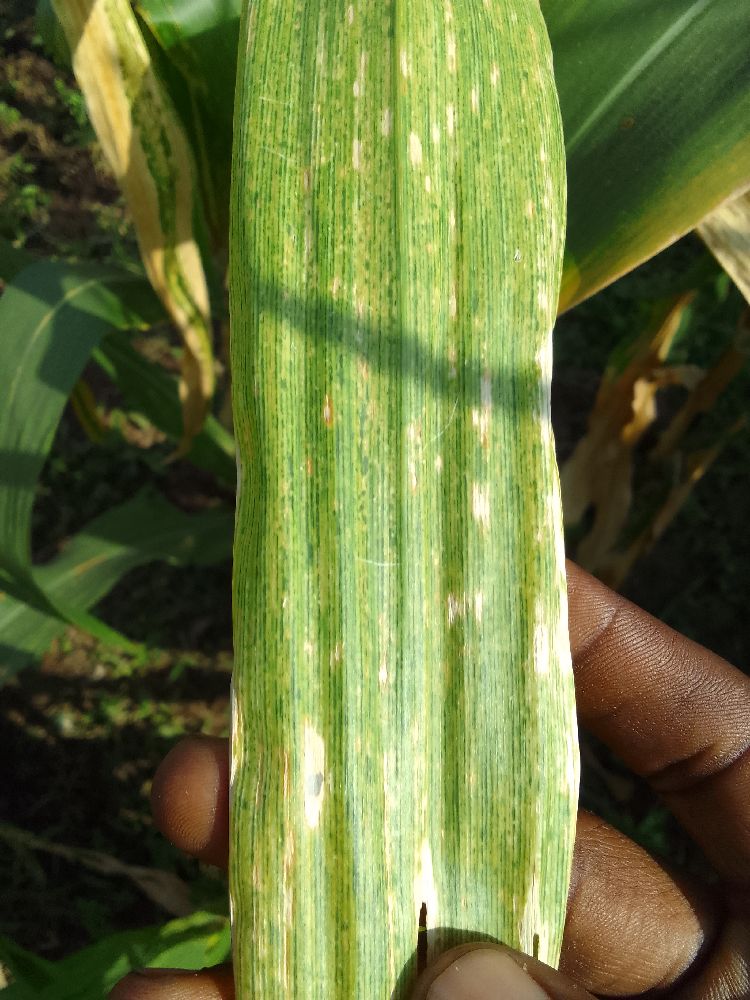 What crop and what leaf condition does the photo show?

maize, maize lethal necrosis
